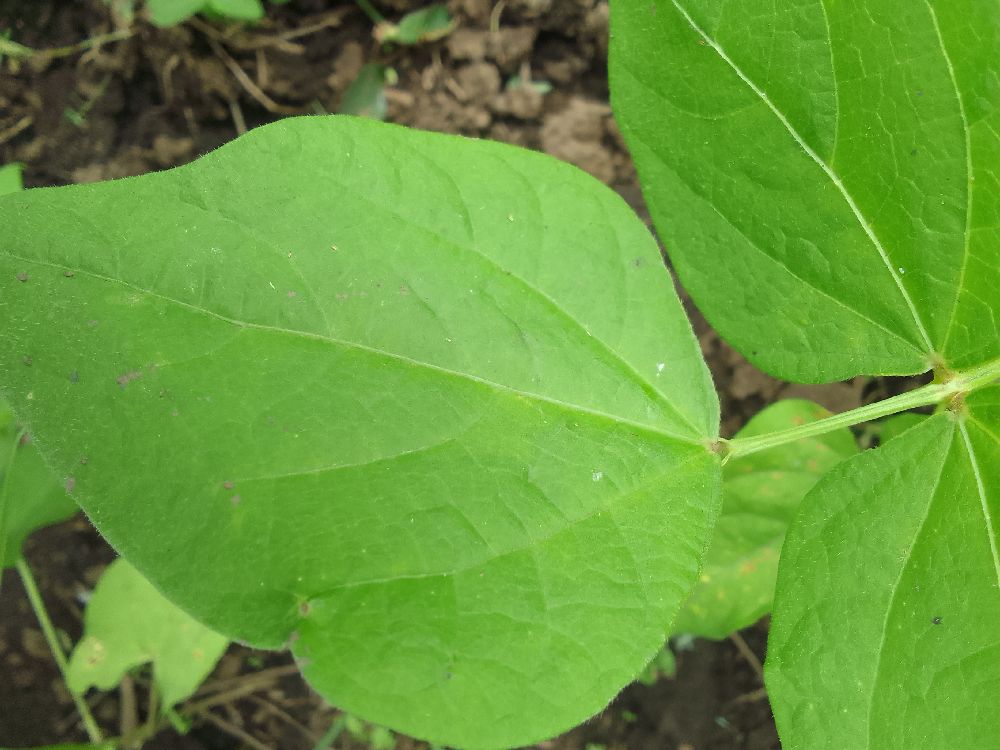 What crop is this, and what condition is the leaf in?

common bean, healthy
